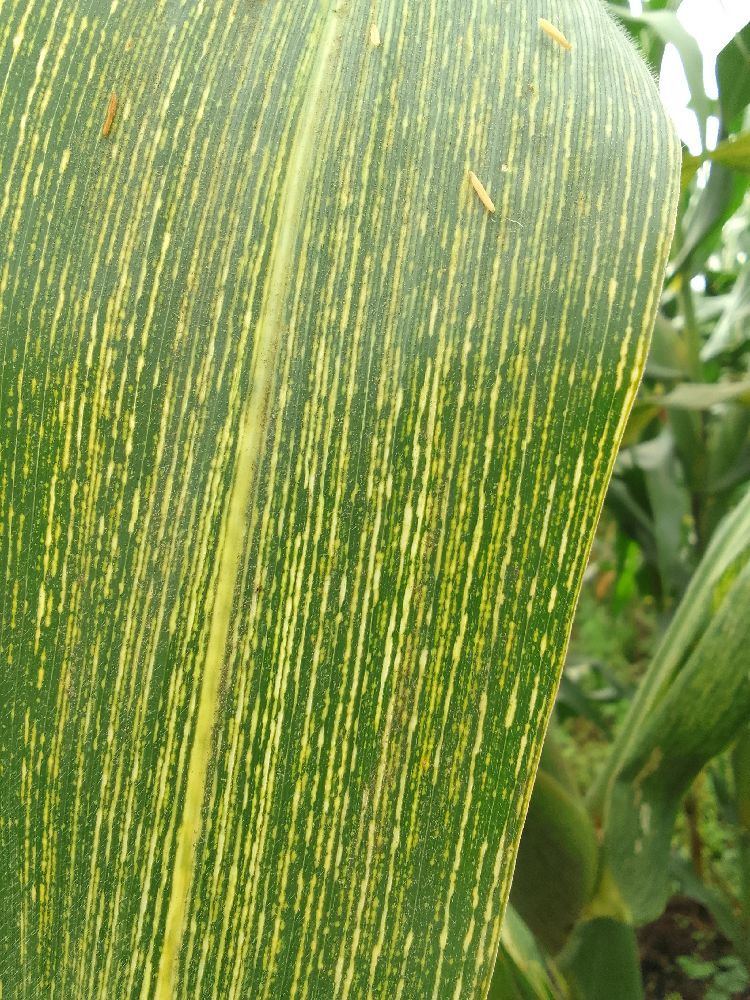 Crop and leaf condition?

maize, maize streak virus
